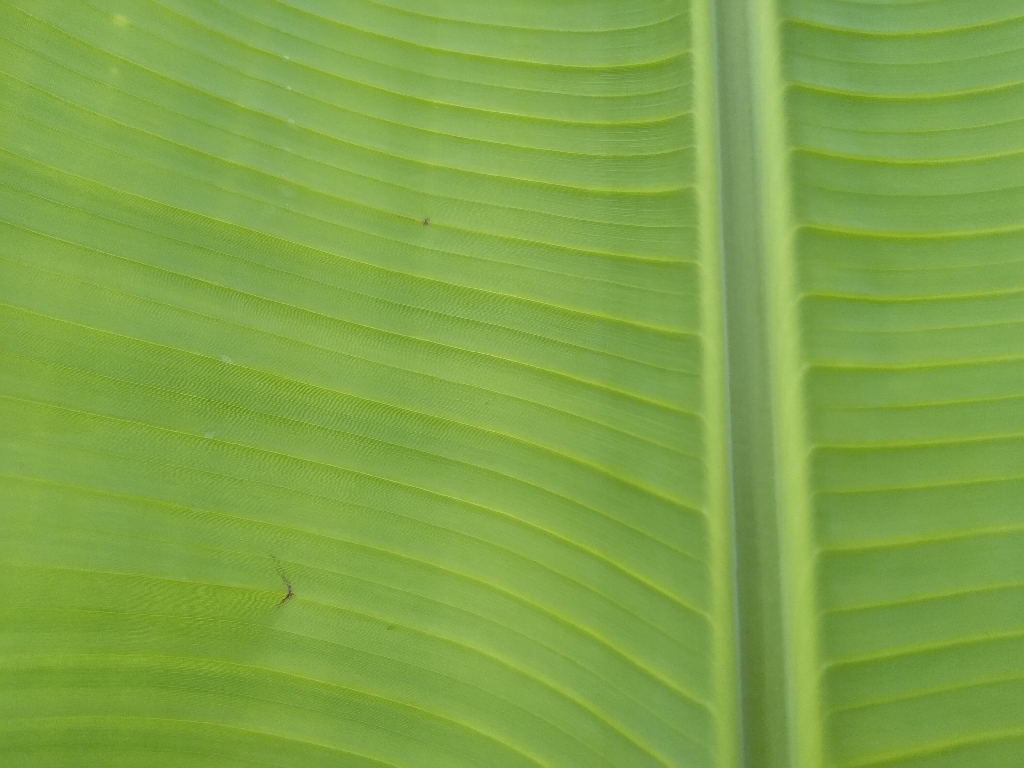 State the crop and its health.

banana, healthy
